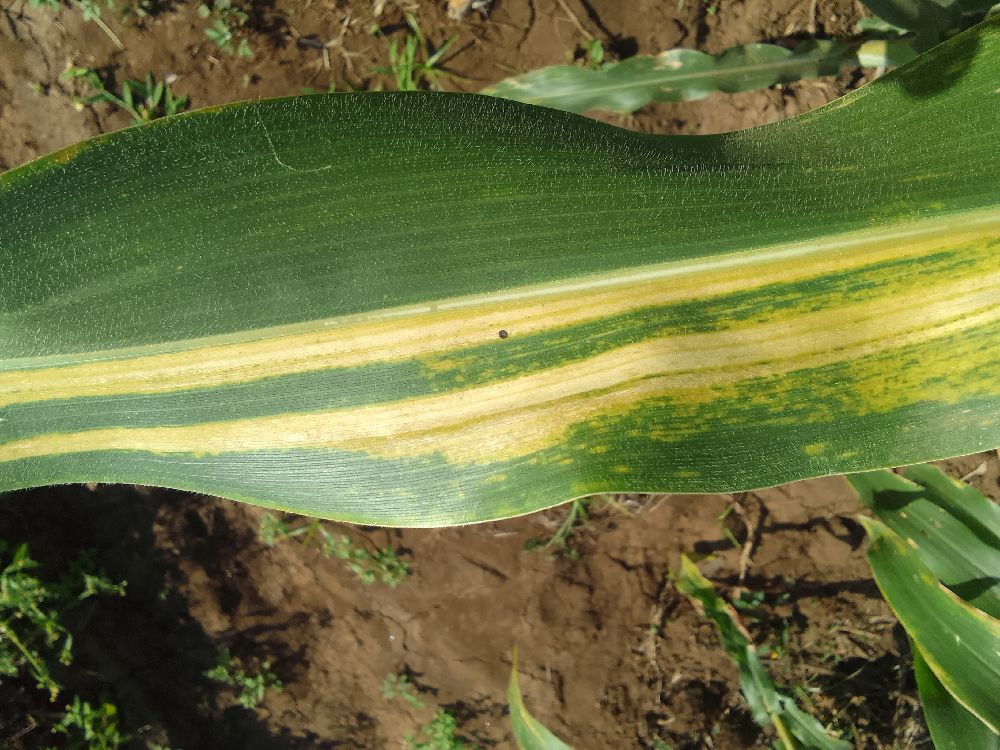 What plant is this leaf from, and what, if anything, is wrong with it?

maize, maize lethal necrosis
